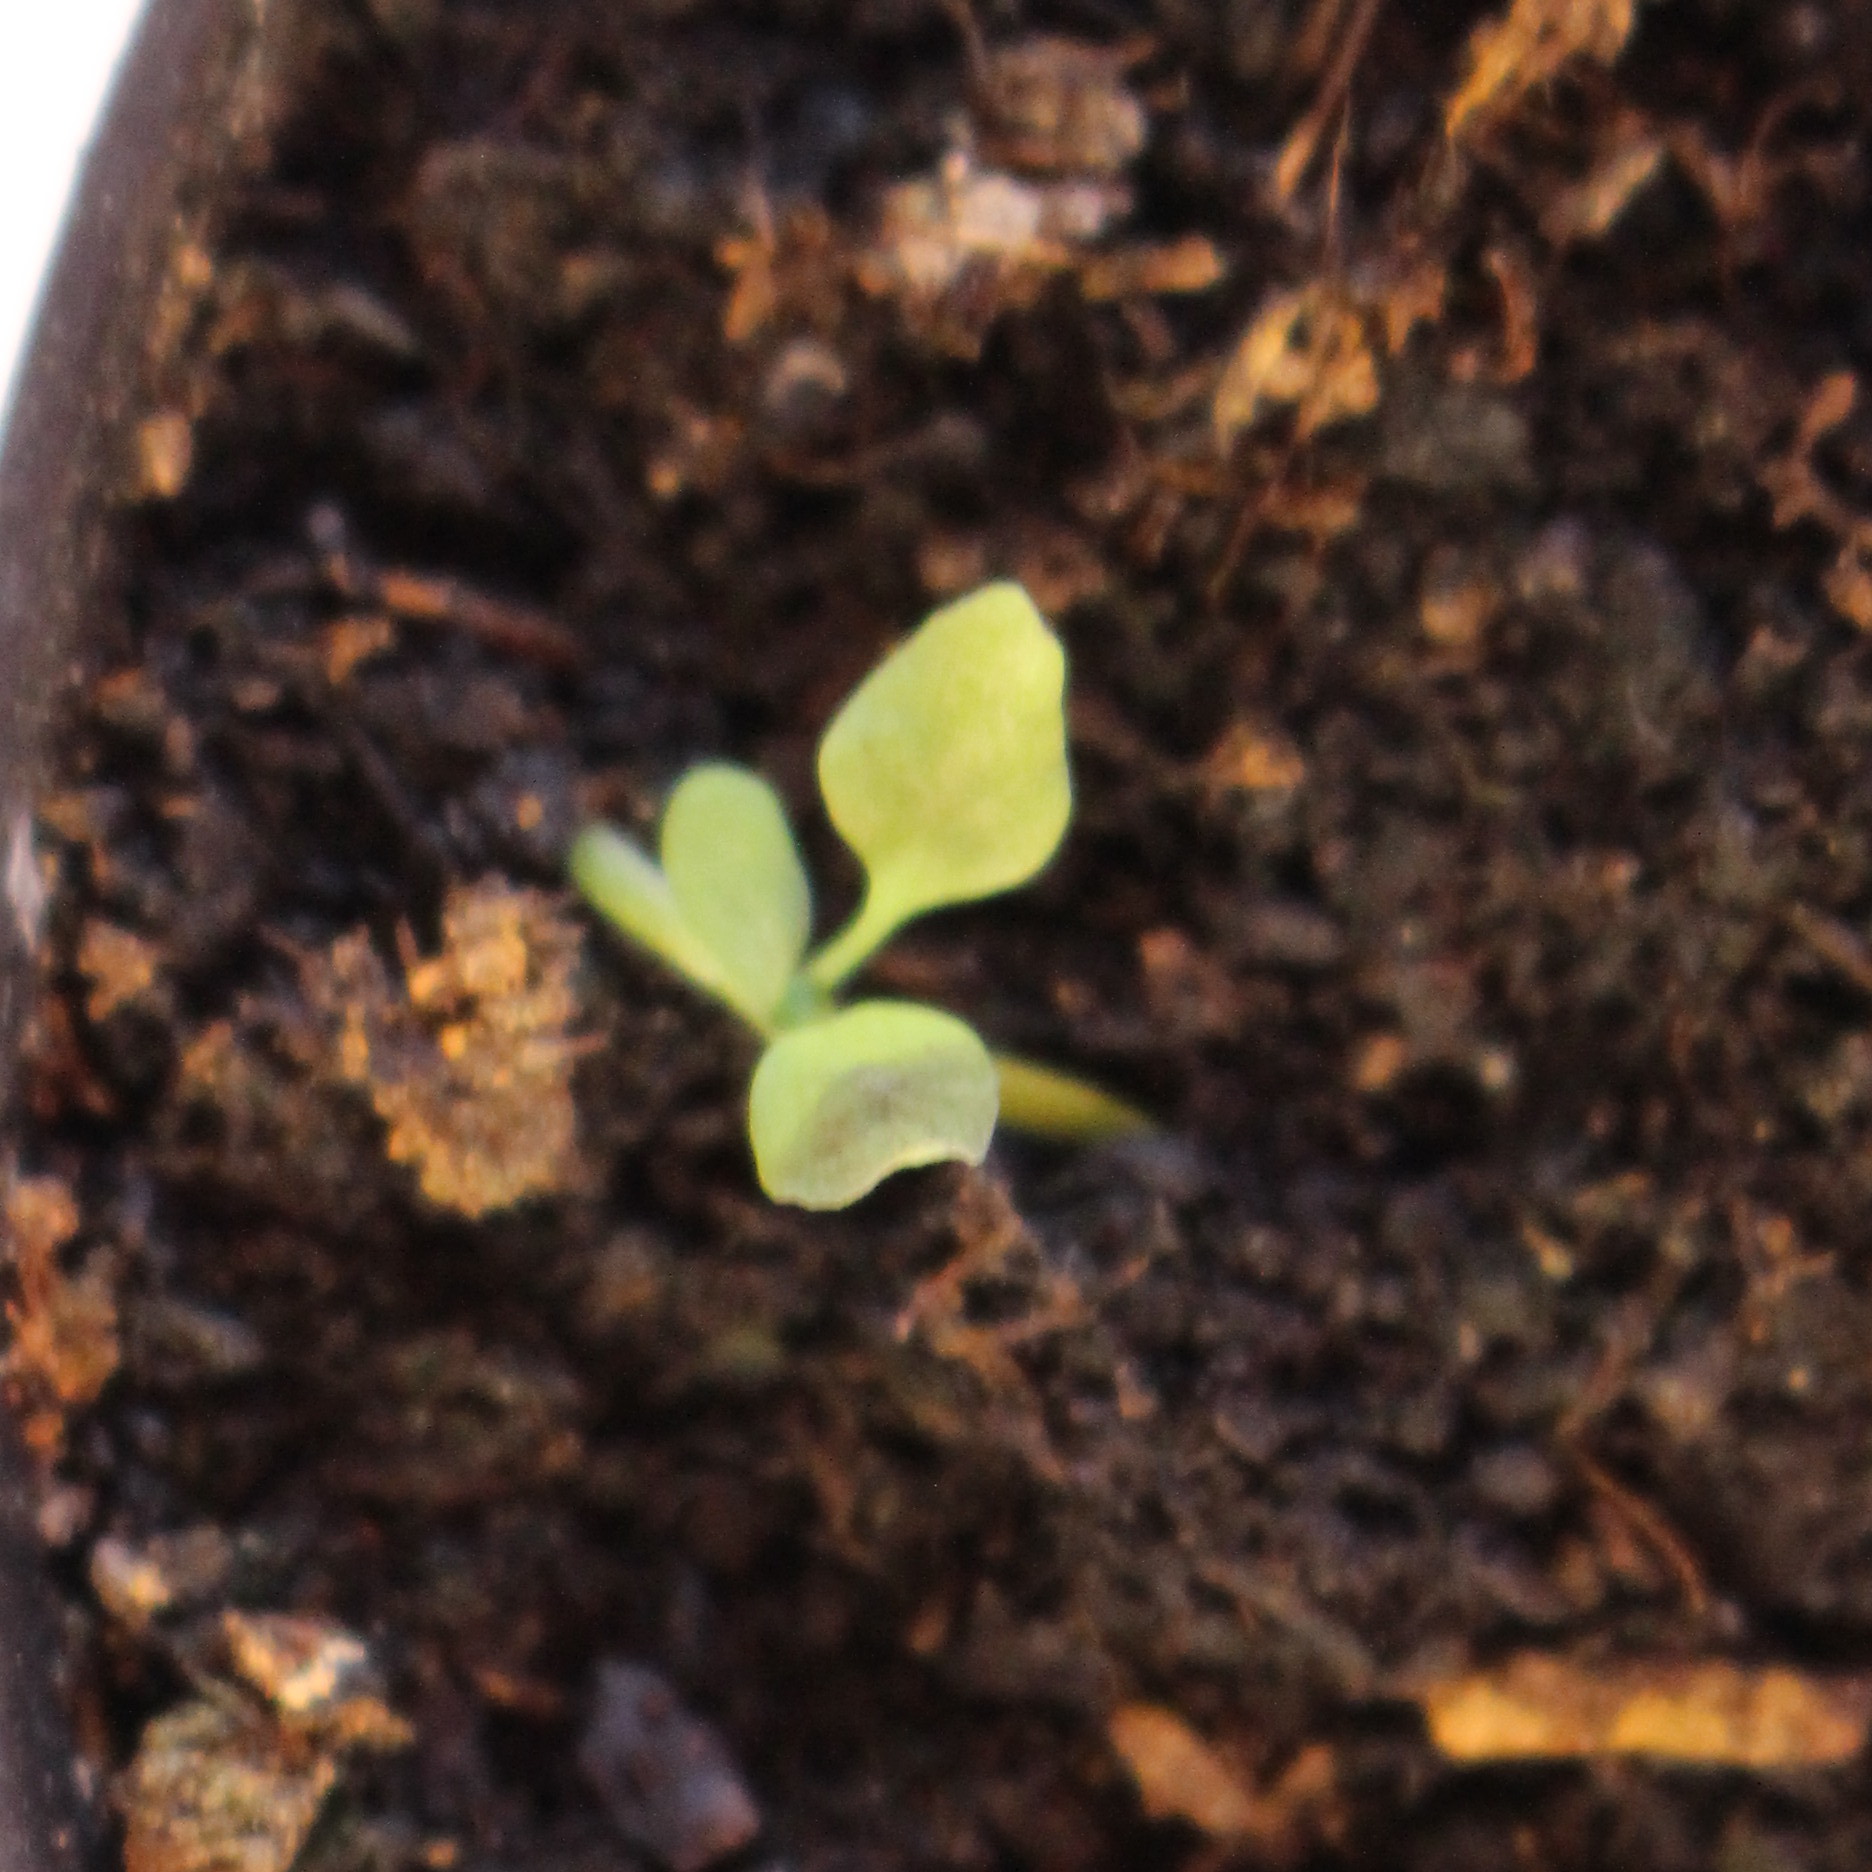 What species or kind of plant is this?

Papaver rhoeas
